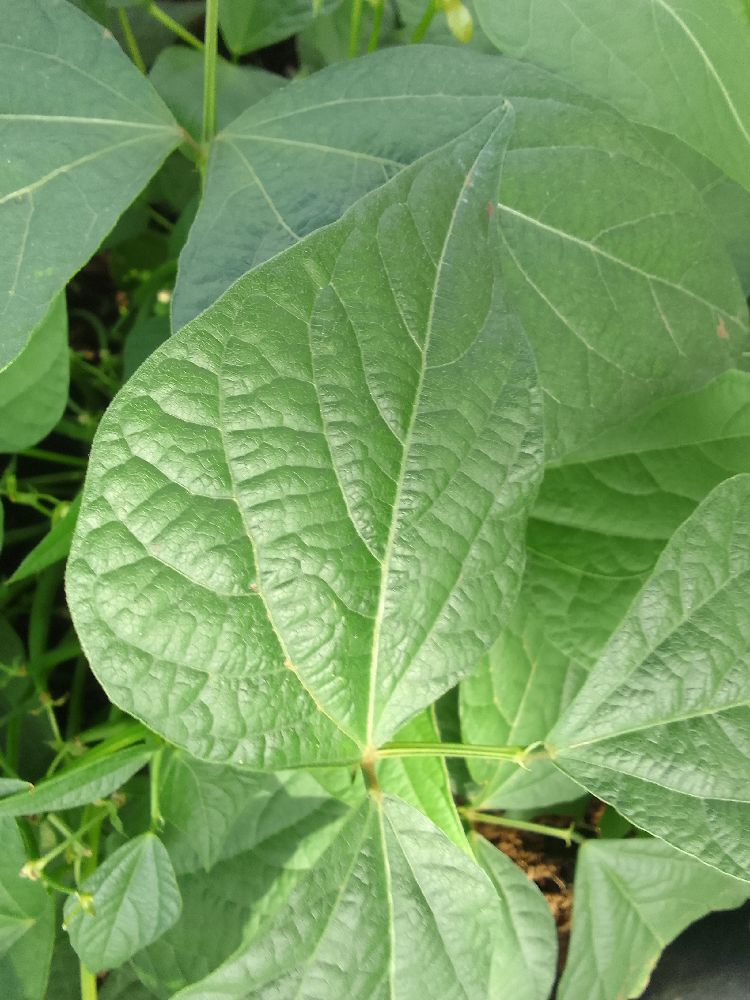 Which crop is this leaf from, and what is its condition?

common bean, healthy
